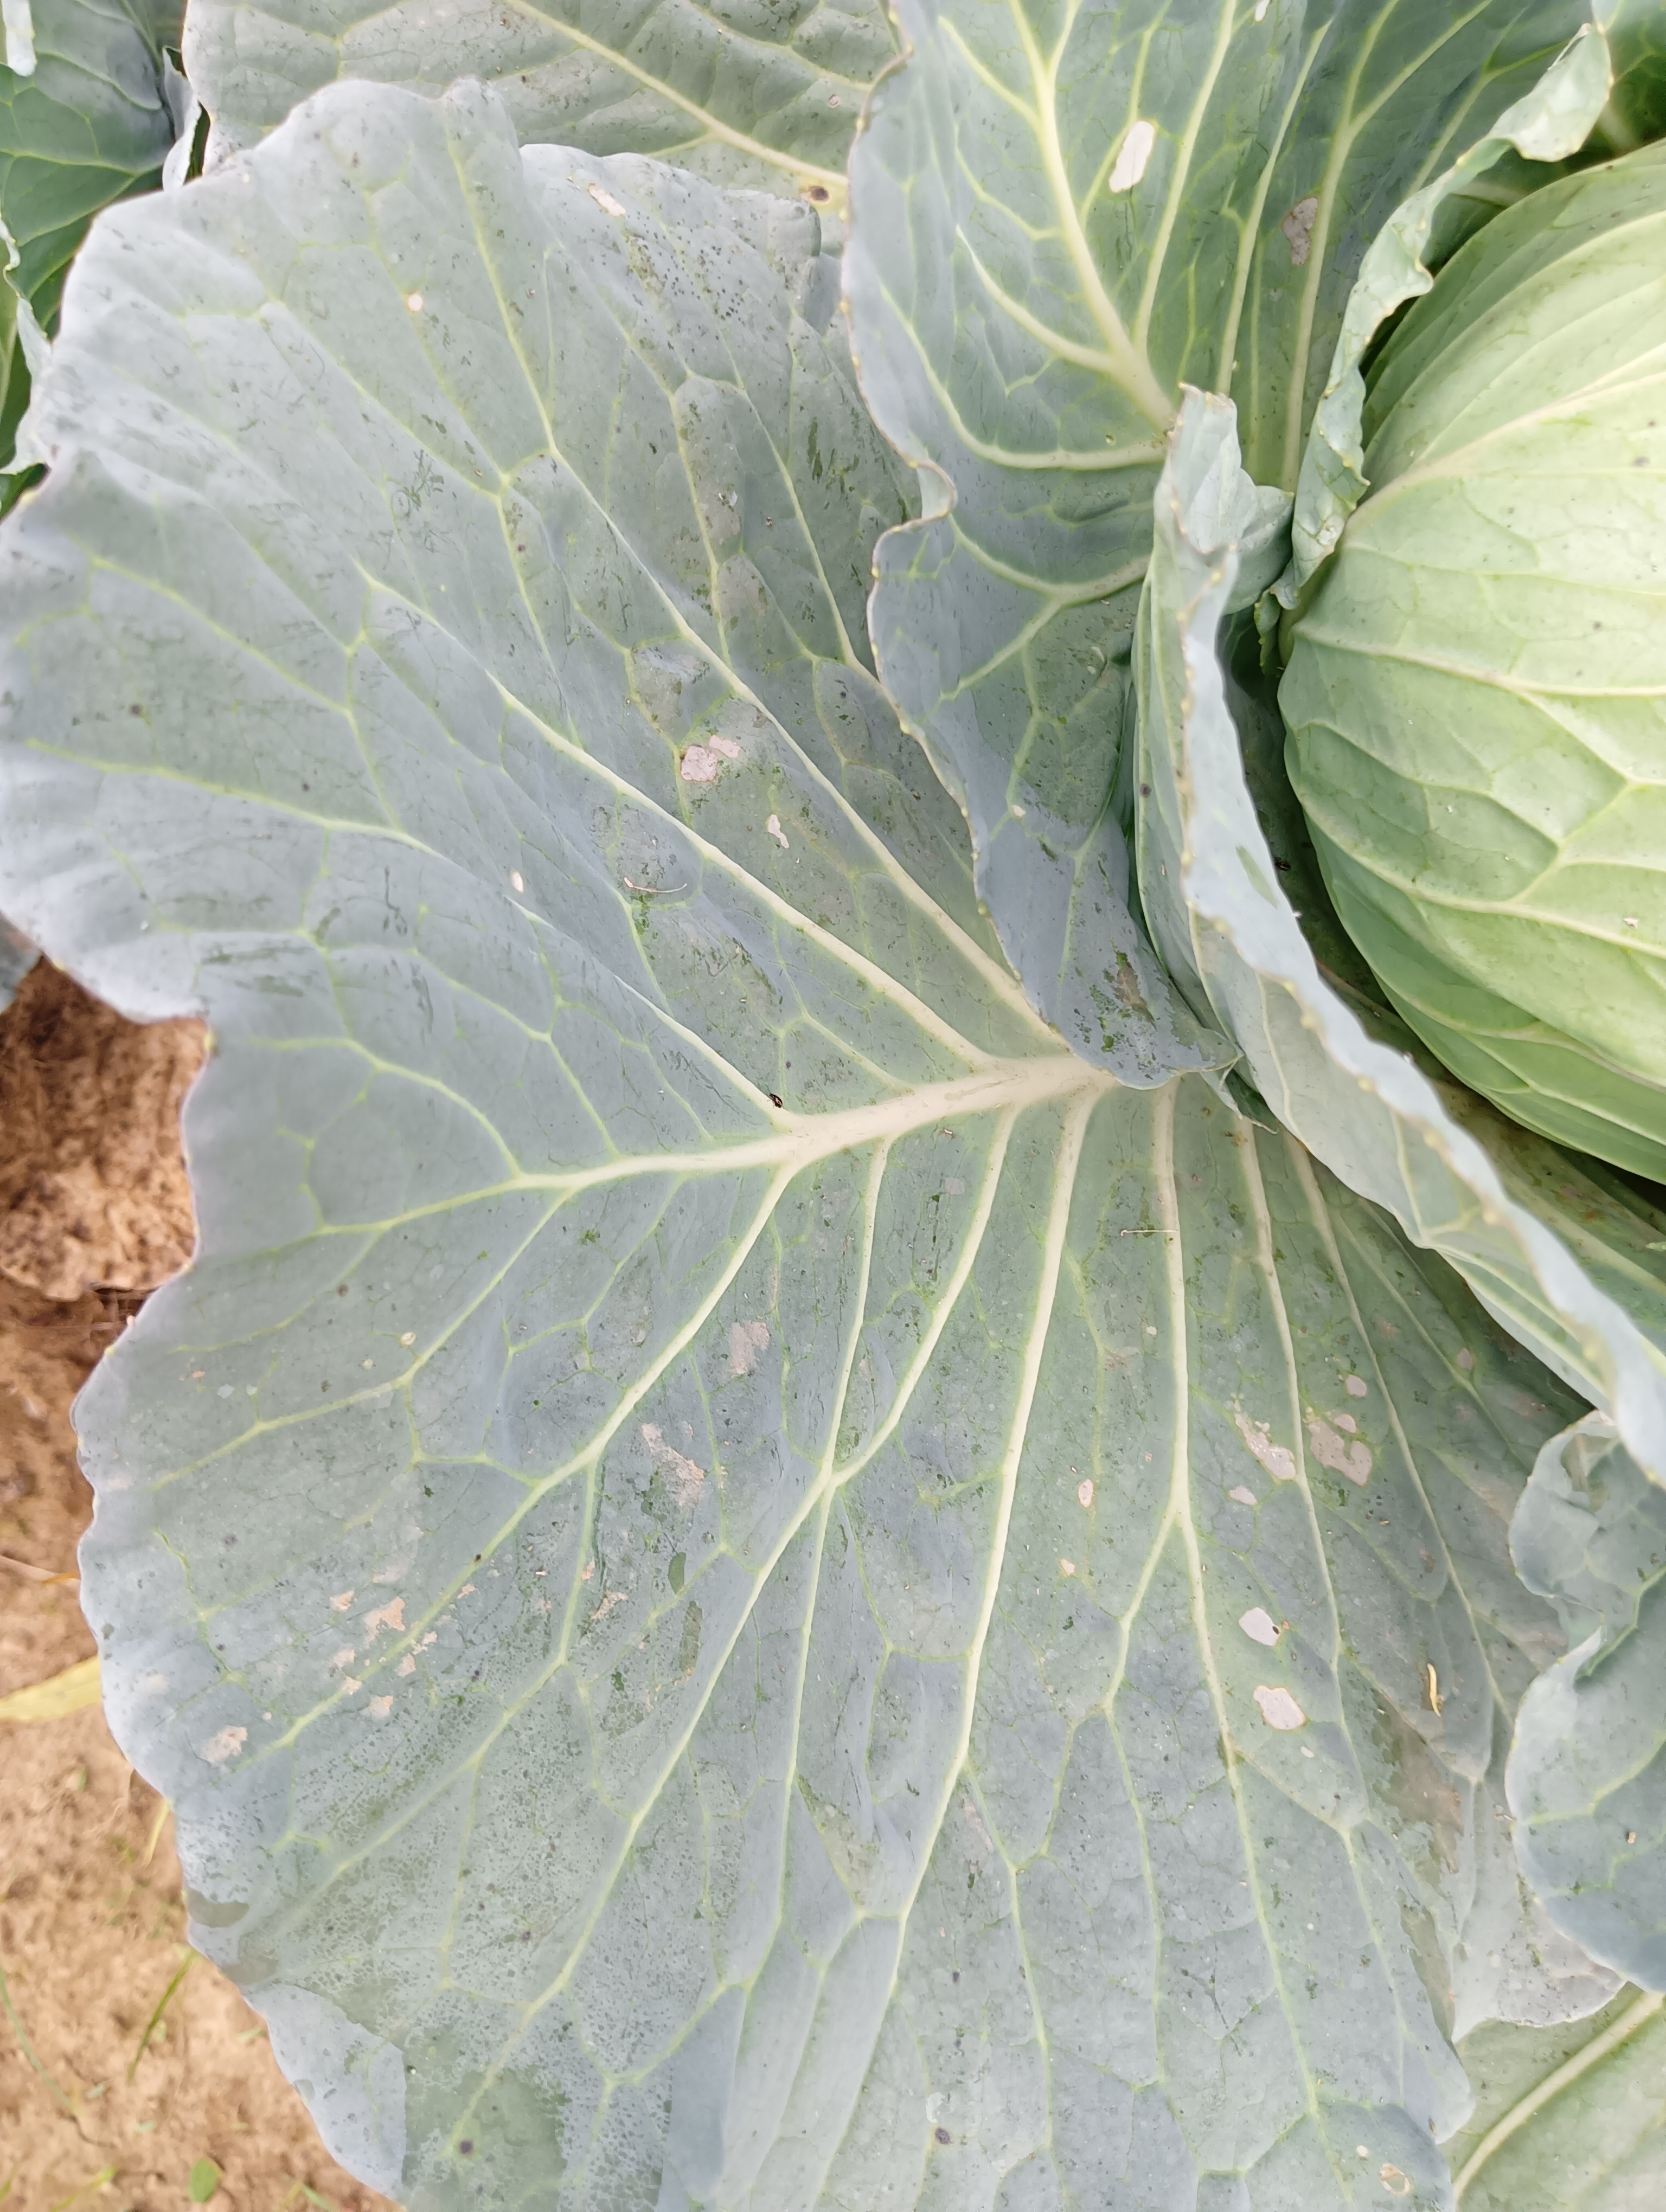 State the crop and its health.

cabbage, healthy
